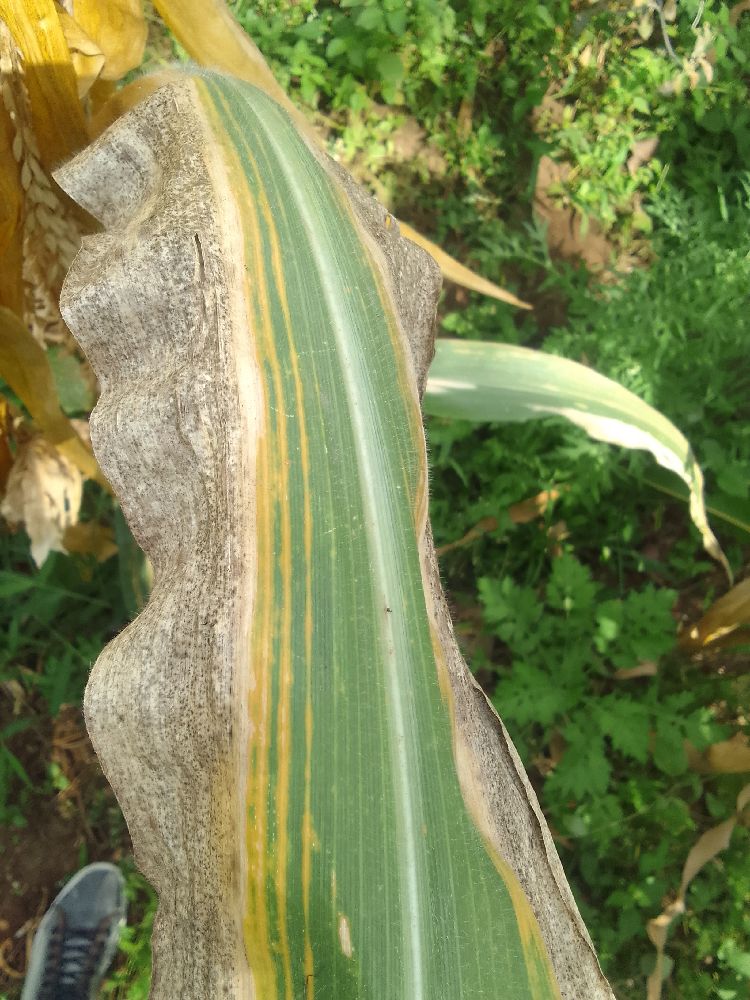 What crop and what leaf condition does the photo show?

maize, maize lethal necrosis
